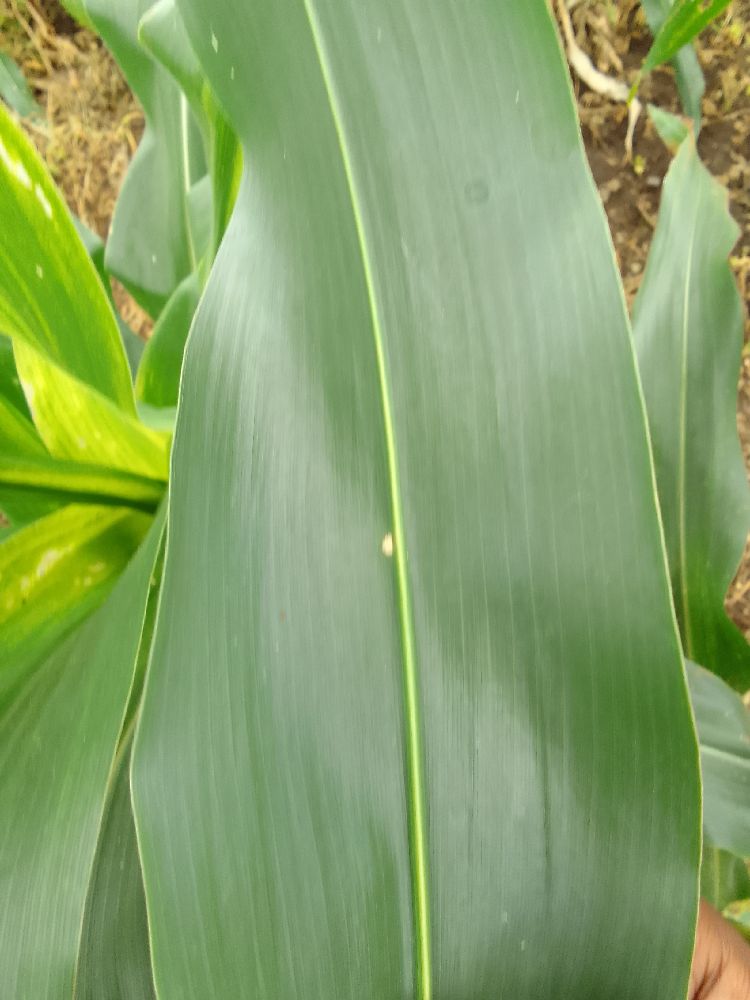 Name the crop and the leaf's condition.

maize, healthy
